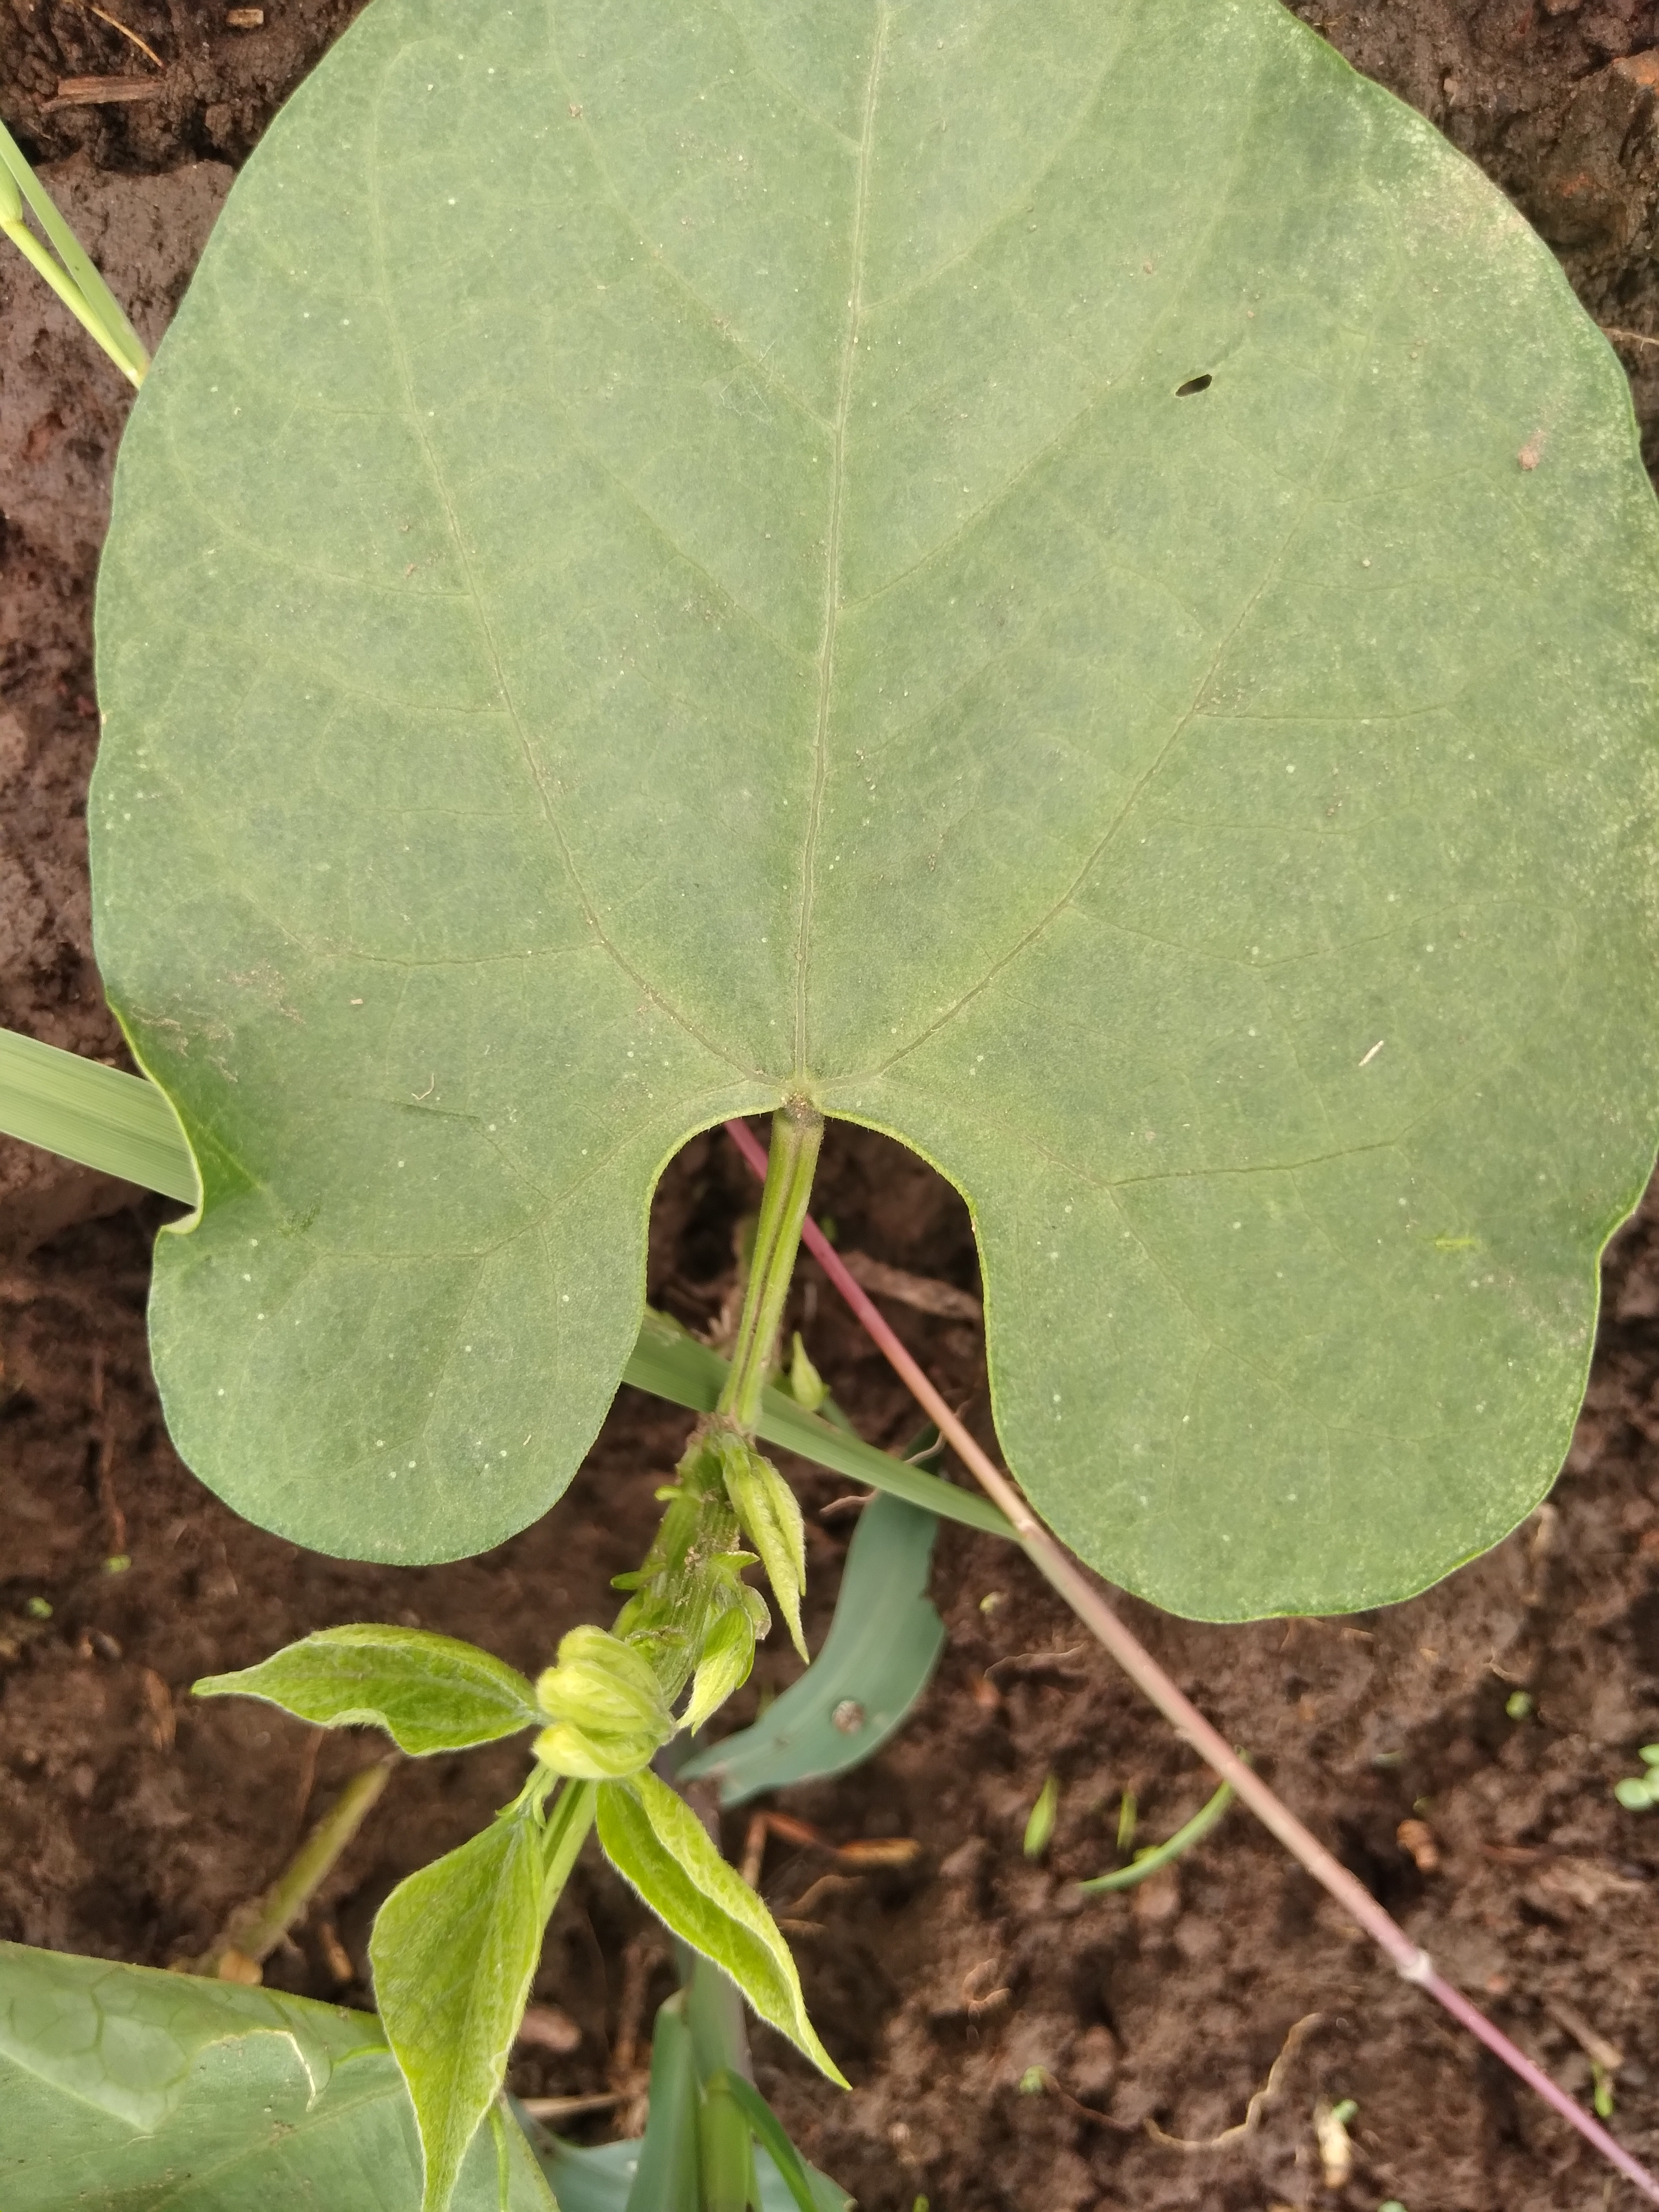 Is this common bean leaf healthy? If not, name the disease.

healthy
